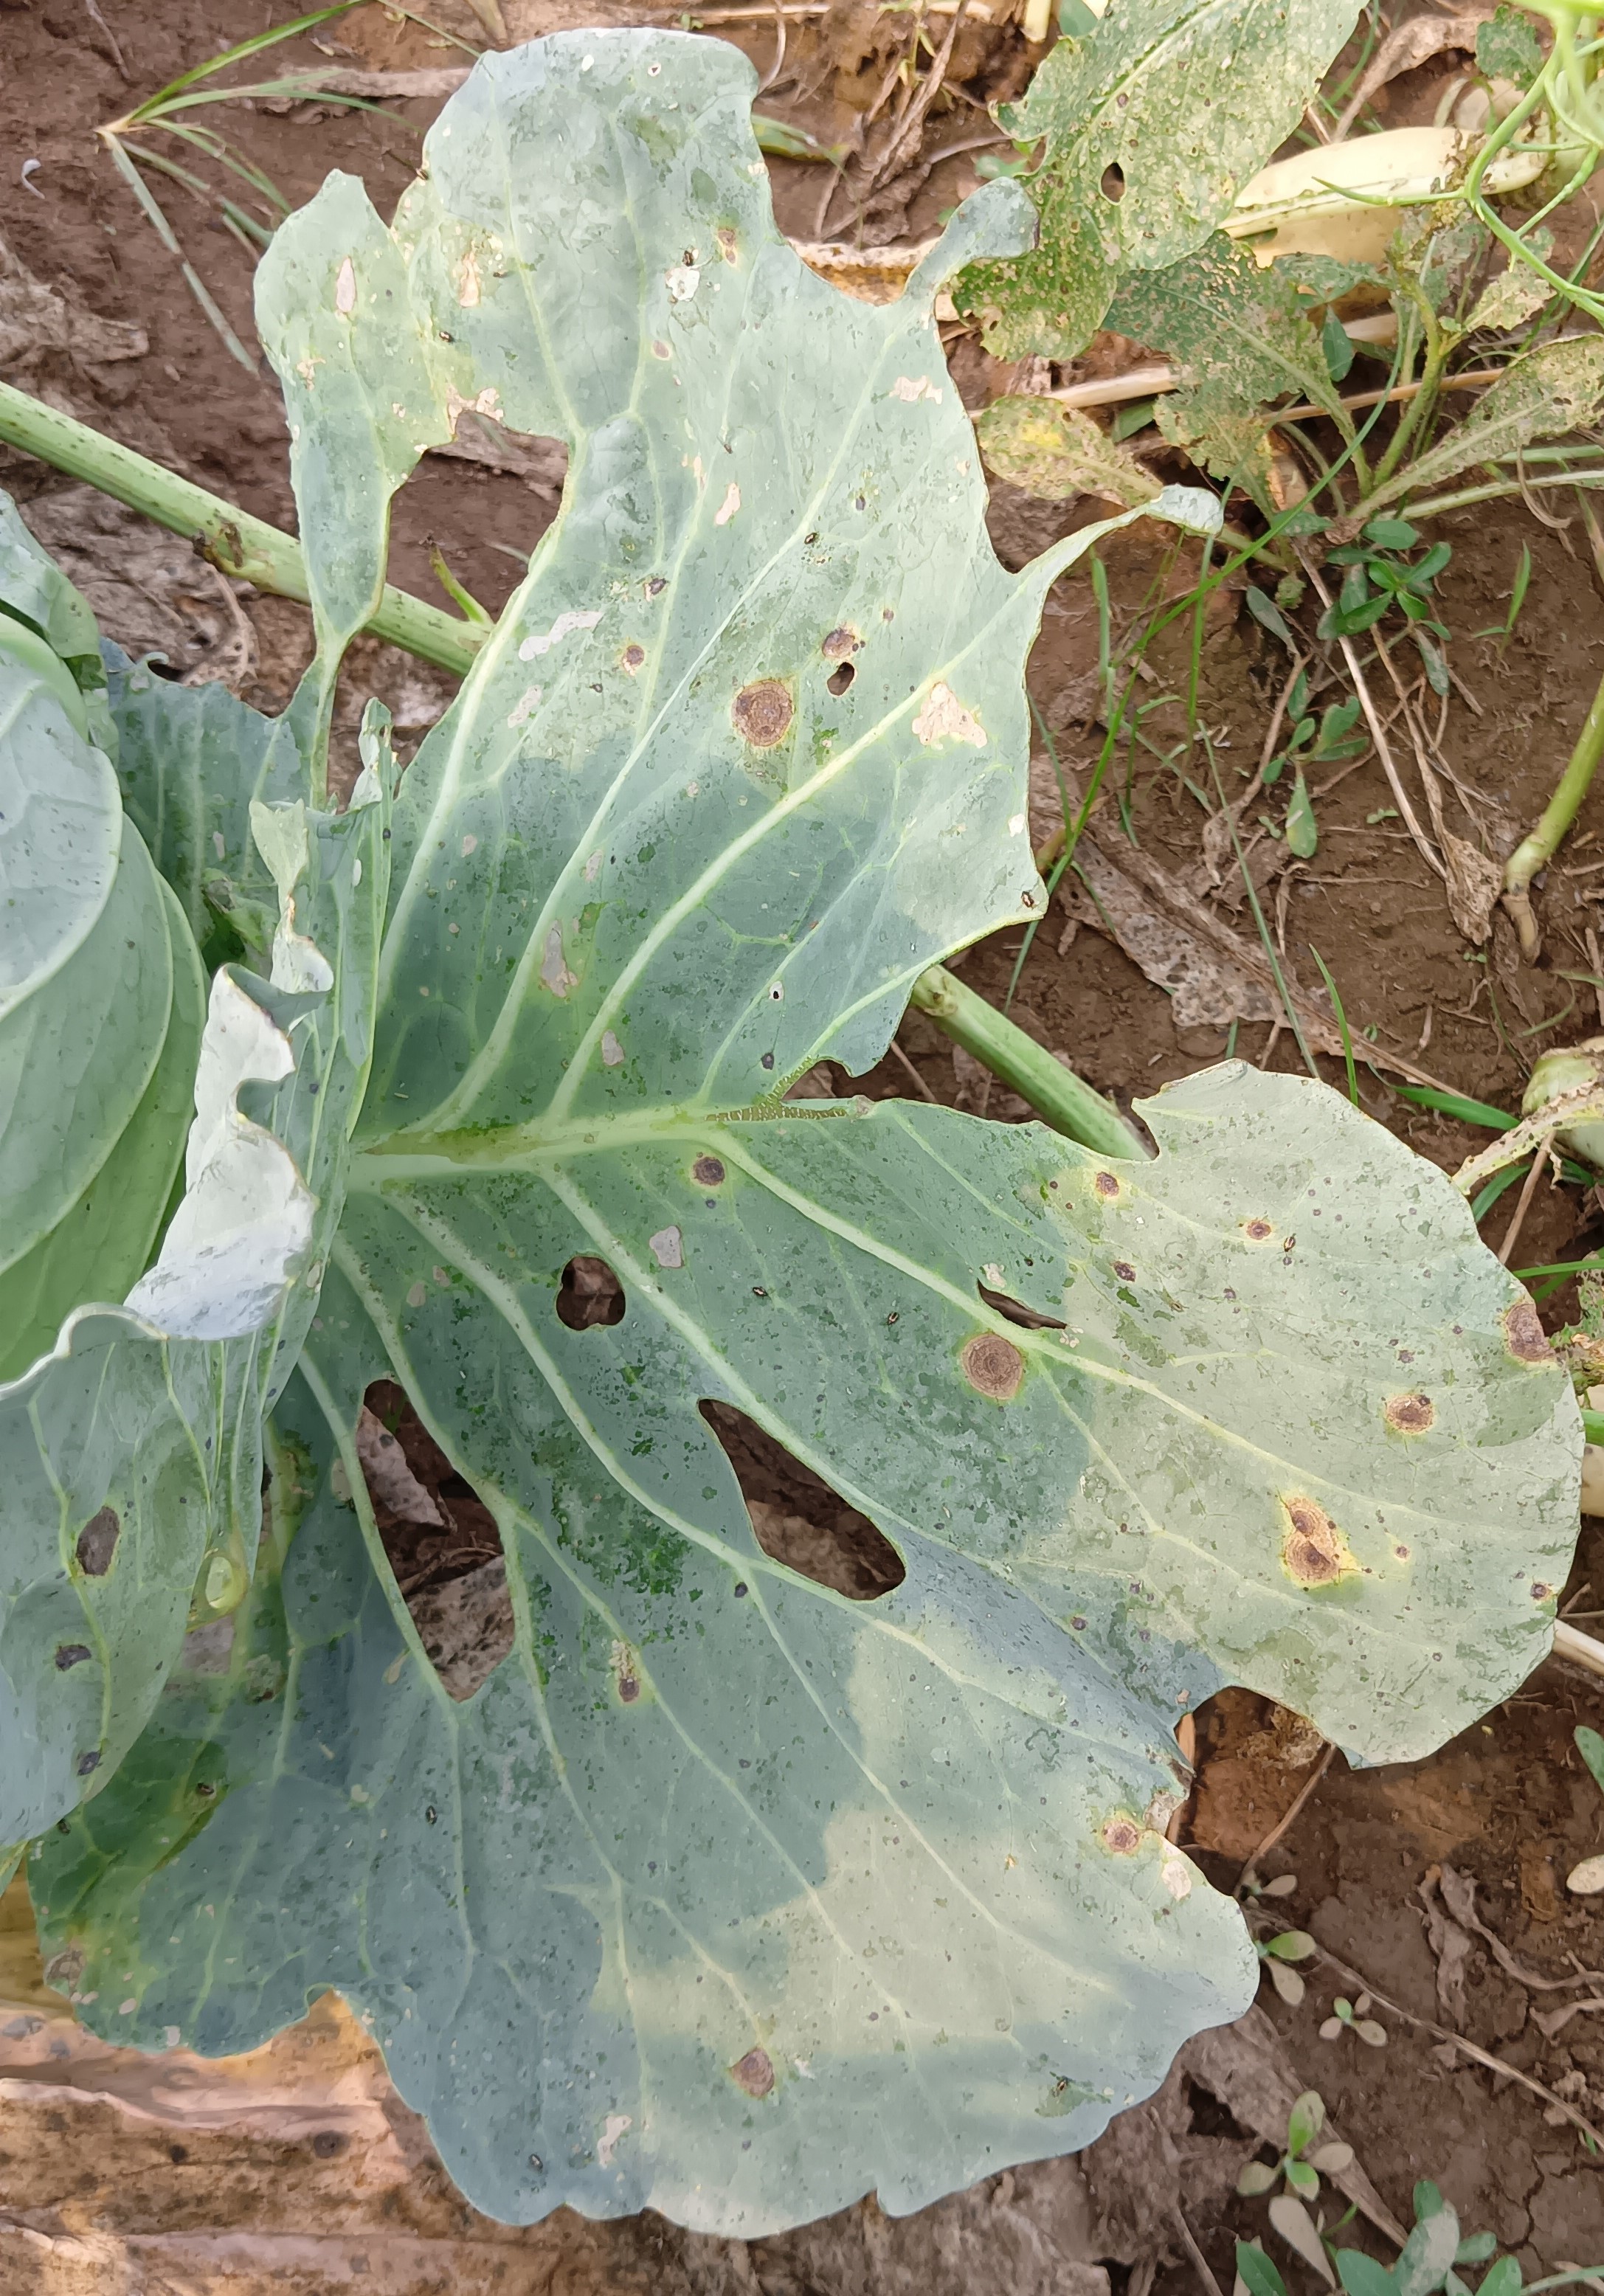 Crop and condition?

cabbage, alternaria
